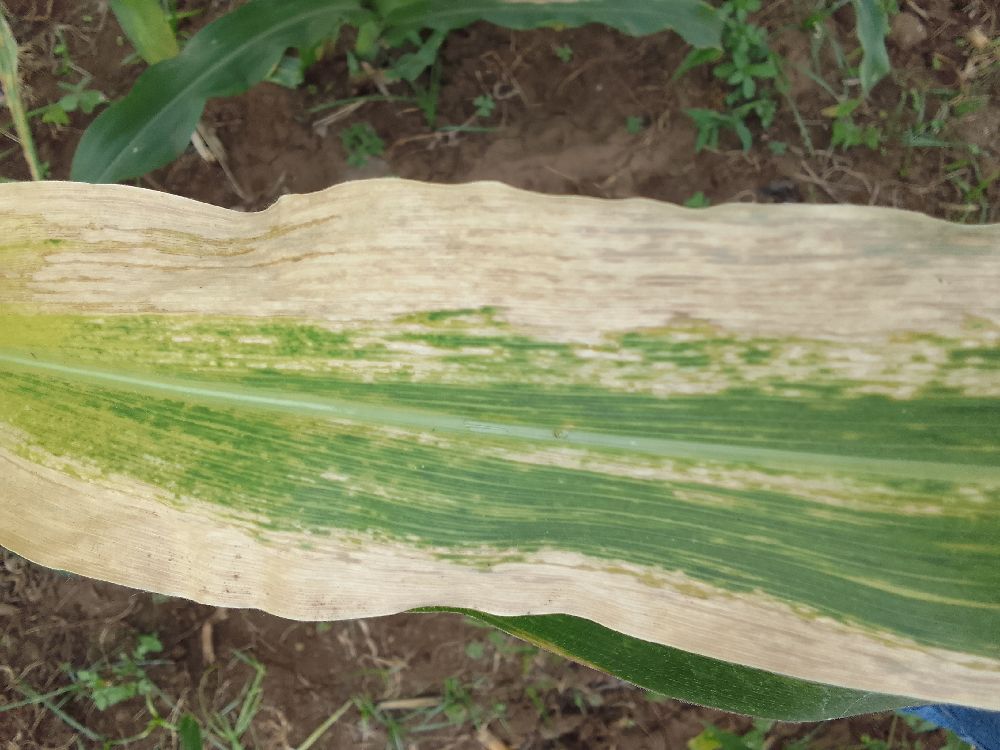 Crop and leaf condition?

maize, maize lethal necrosis
